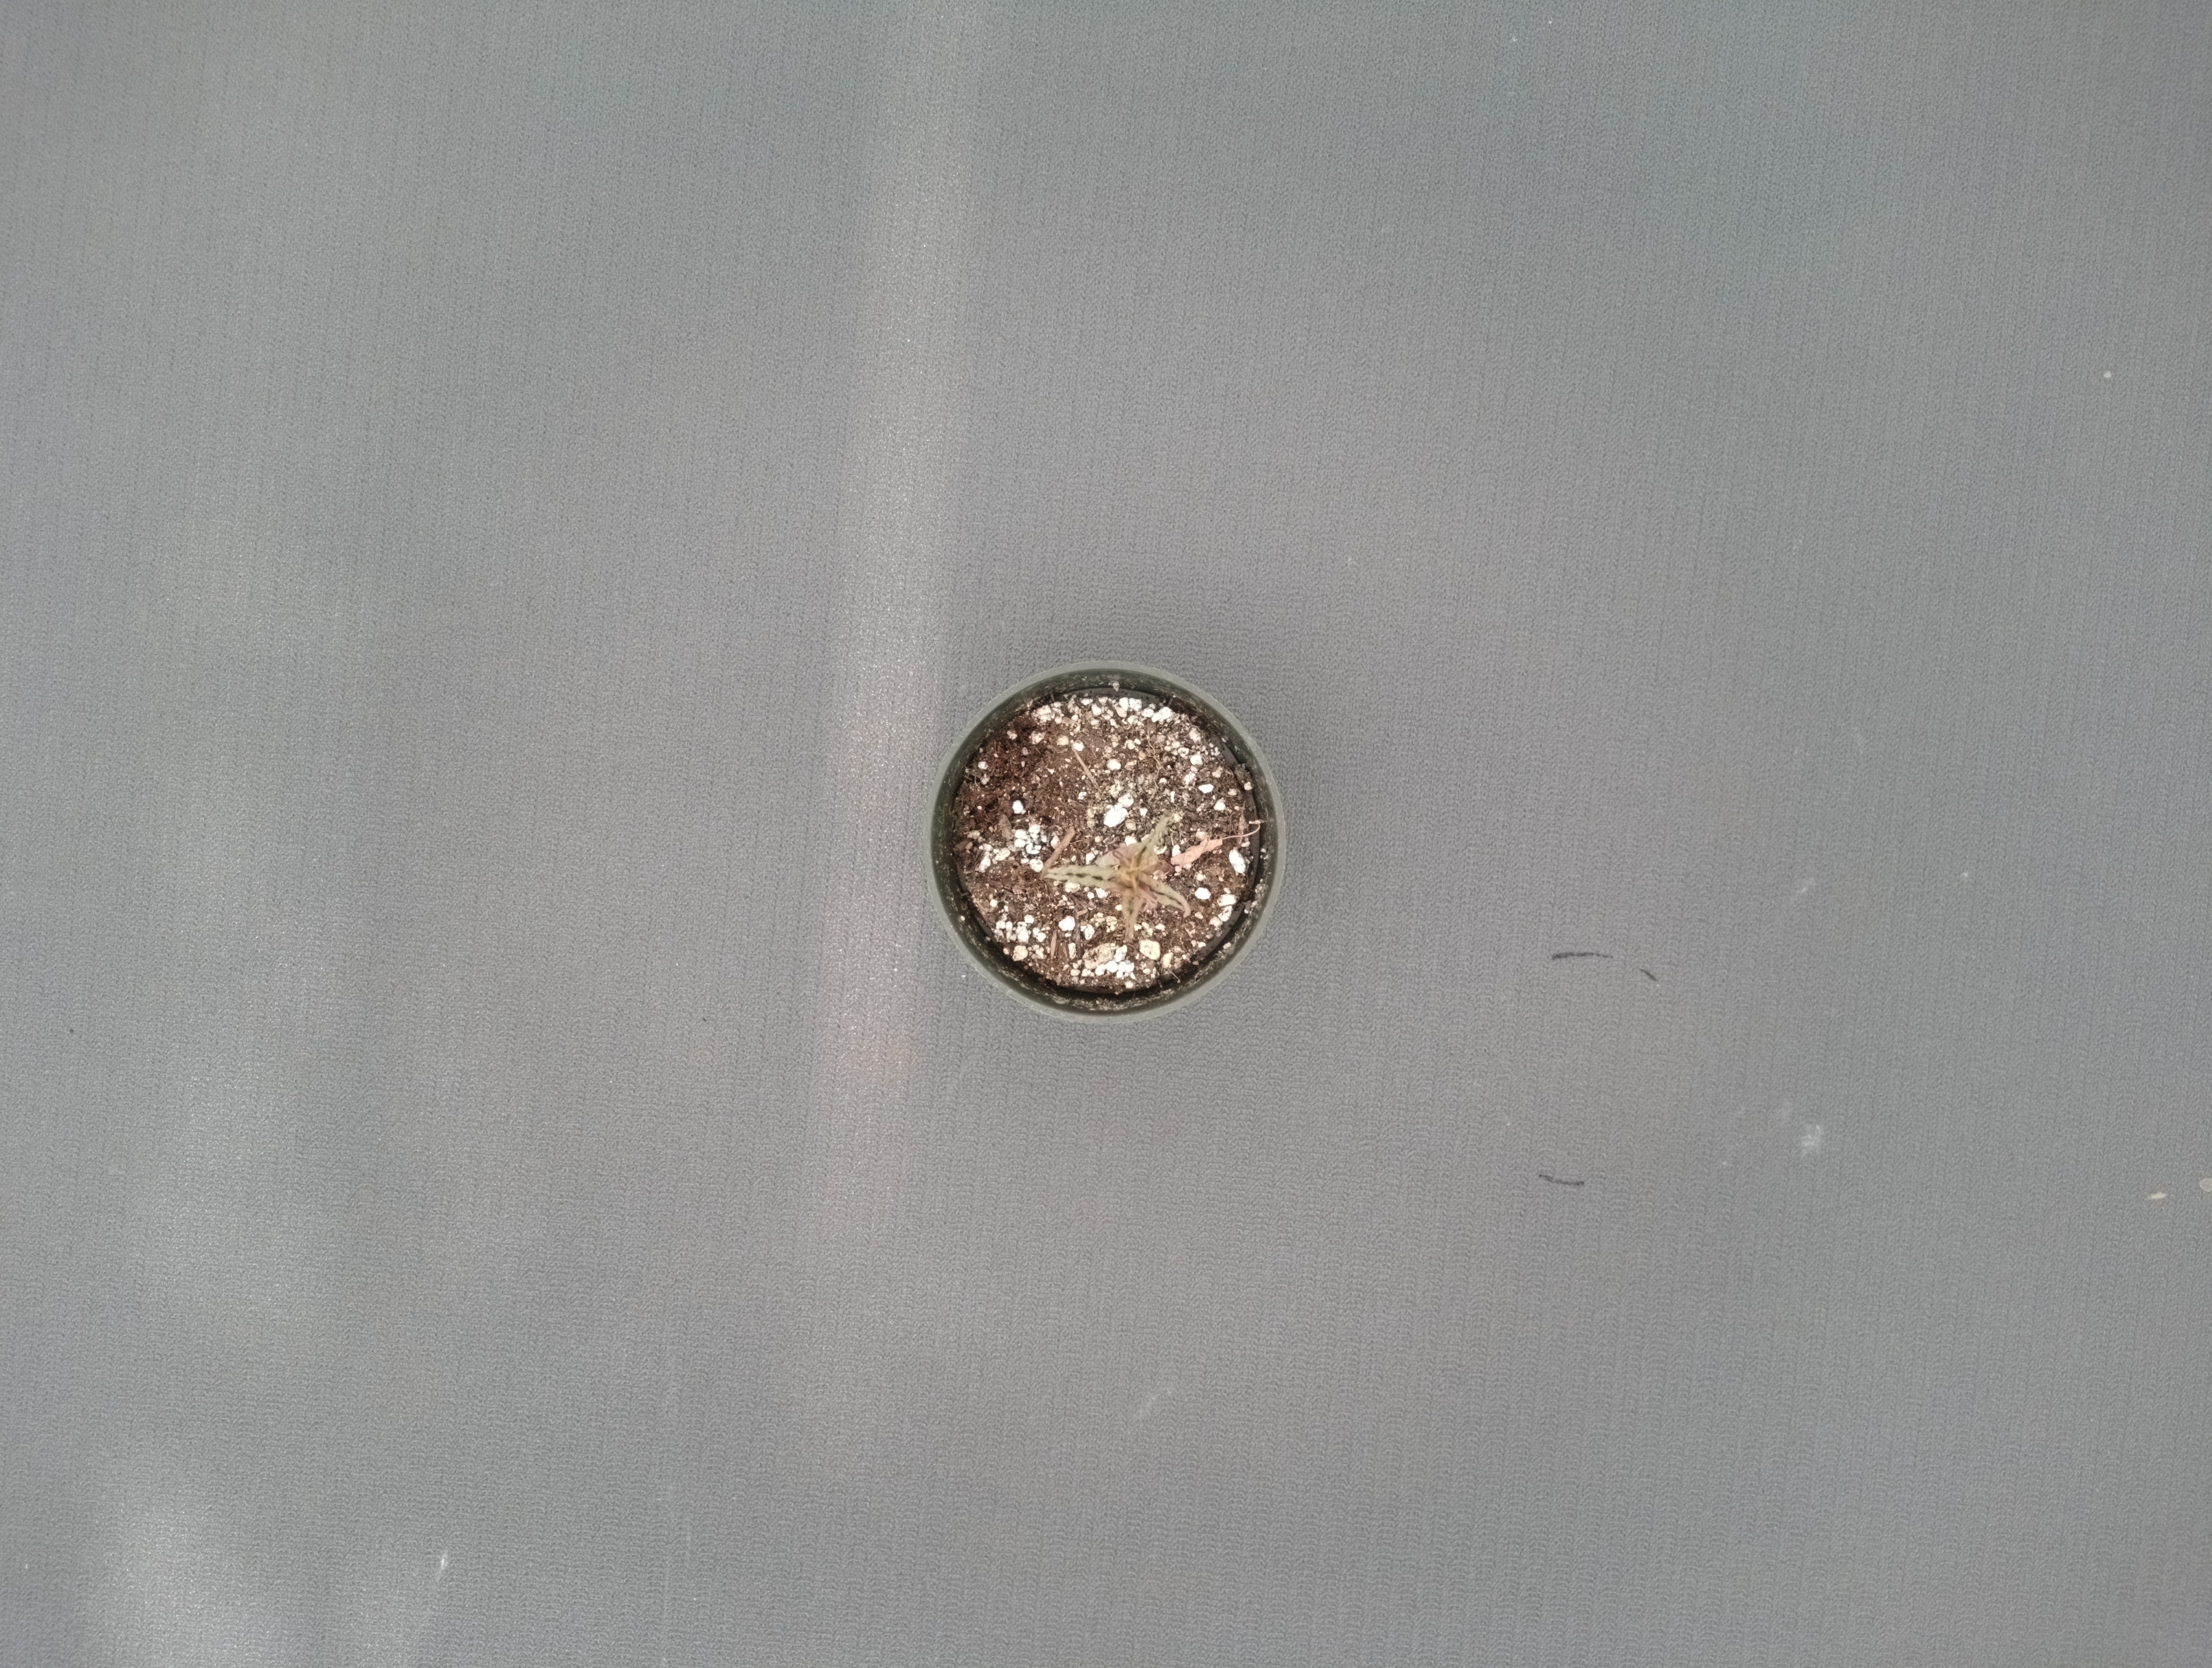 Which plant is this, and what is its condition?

waterhemp, necrosis only
